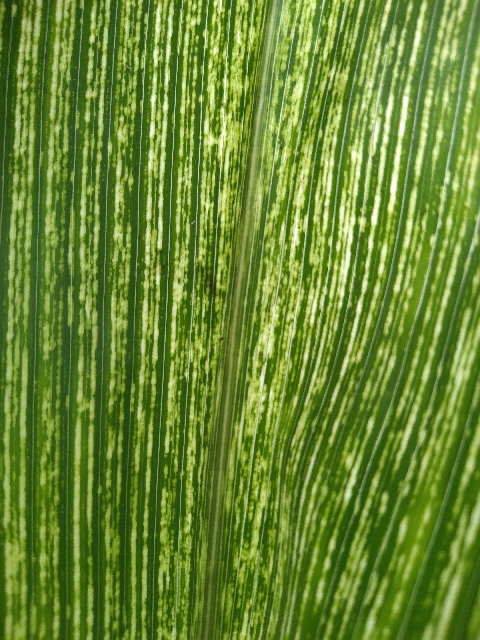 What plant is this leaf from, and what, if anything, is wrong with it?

maize, maize streak virus
